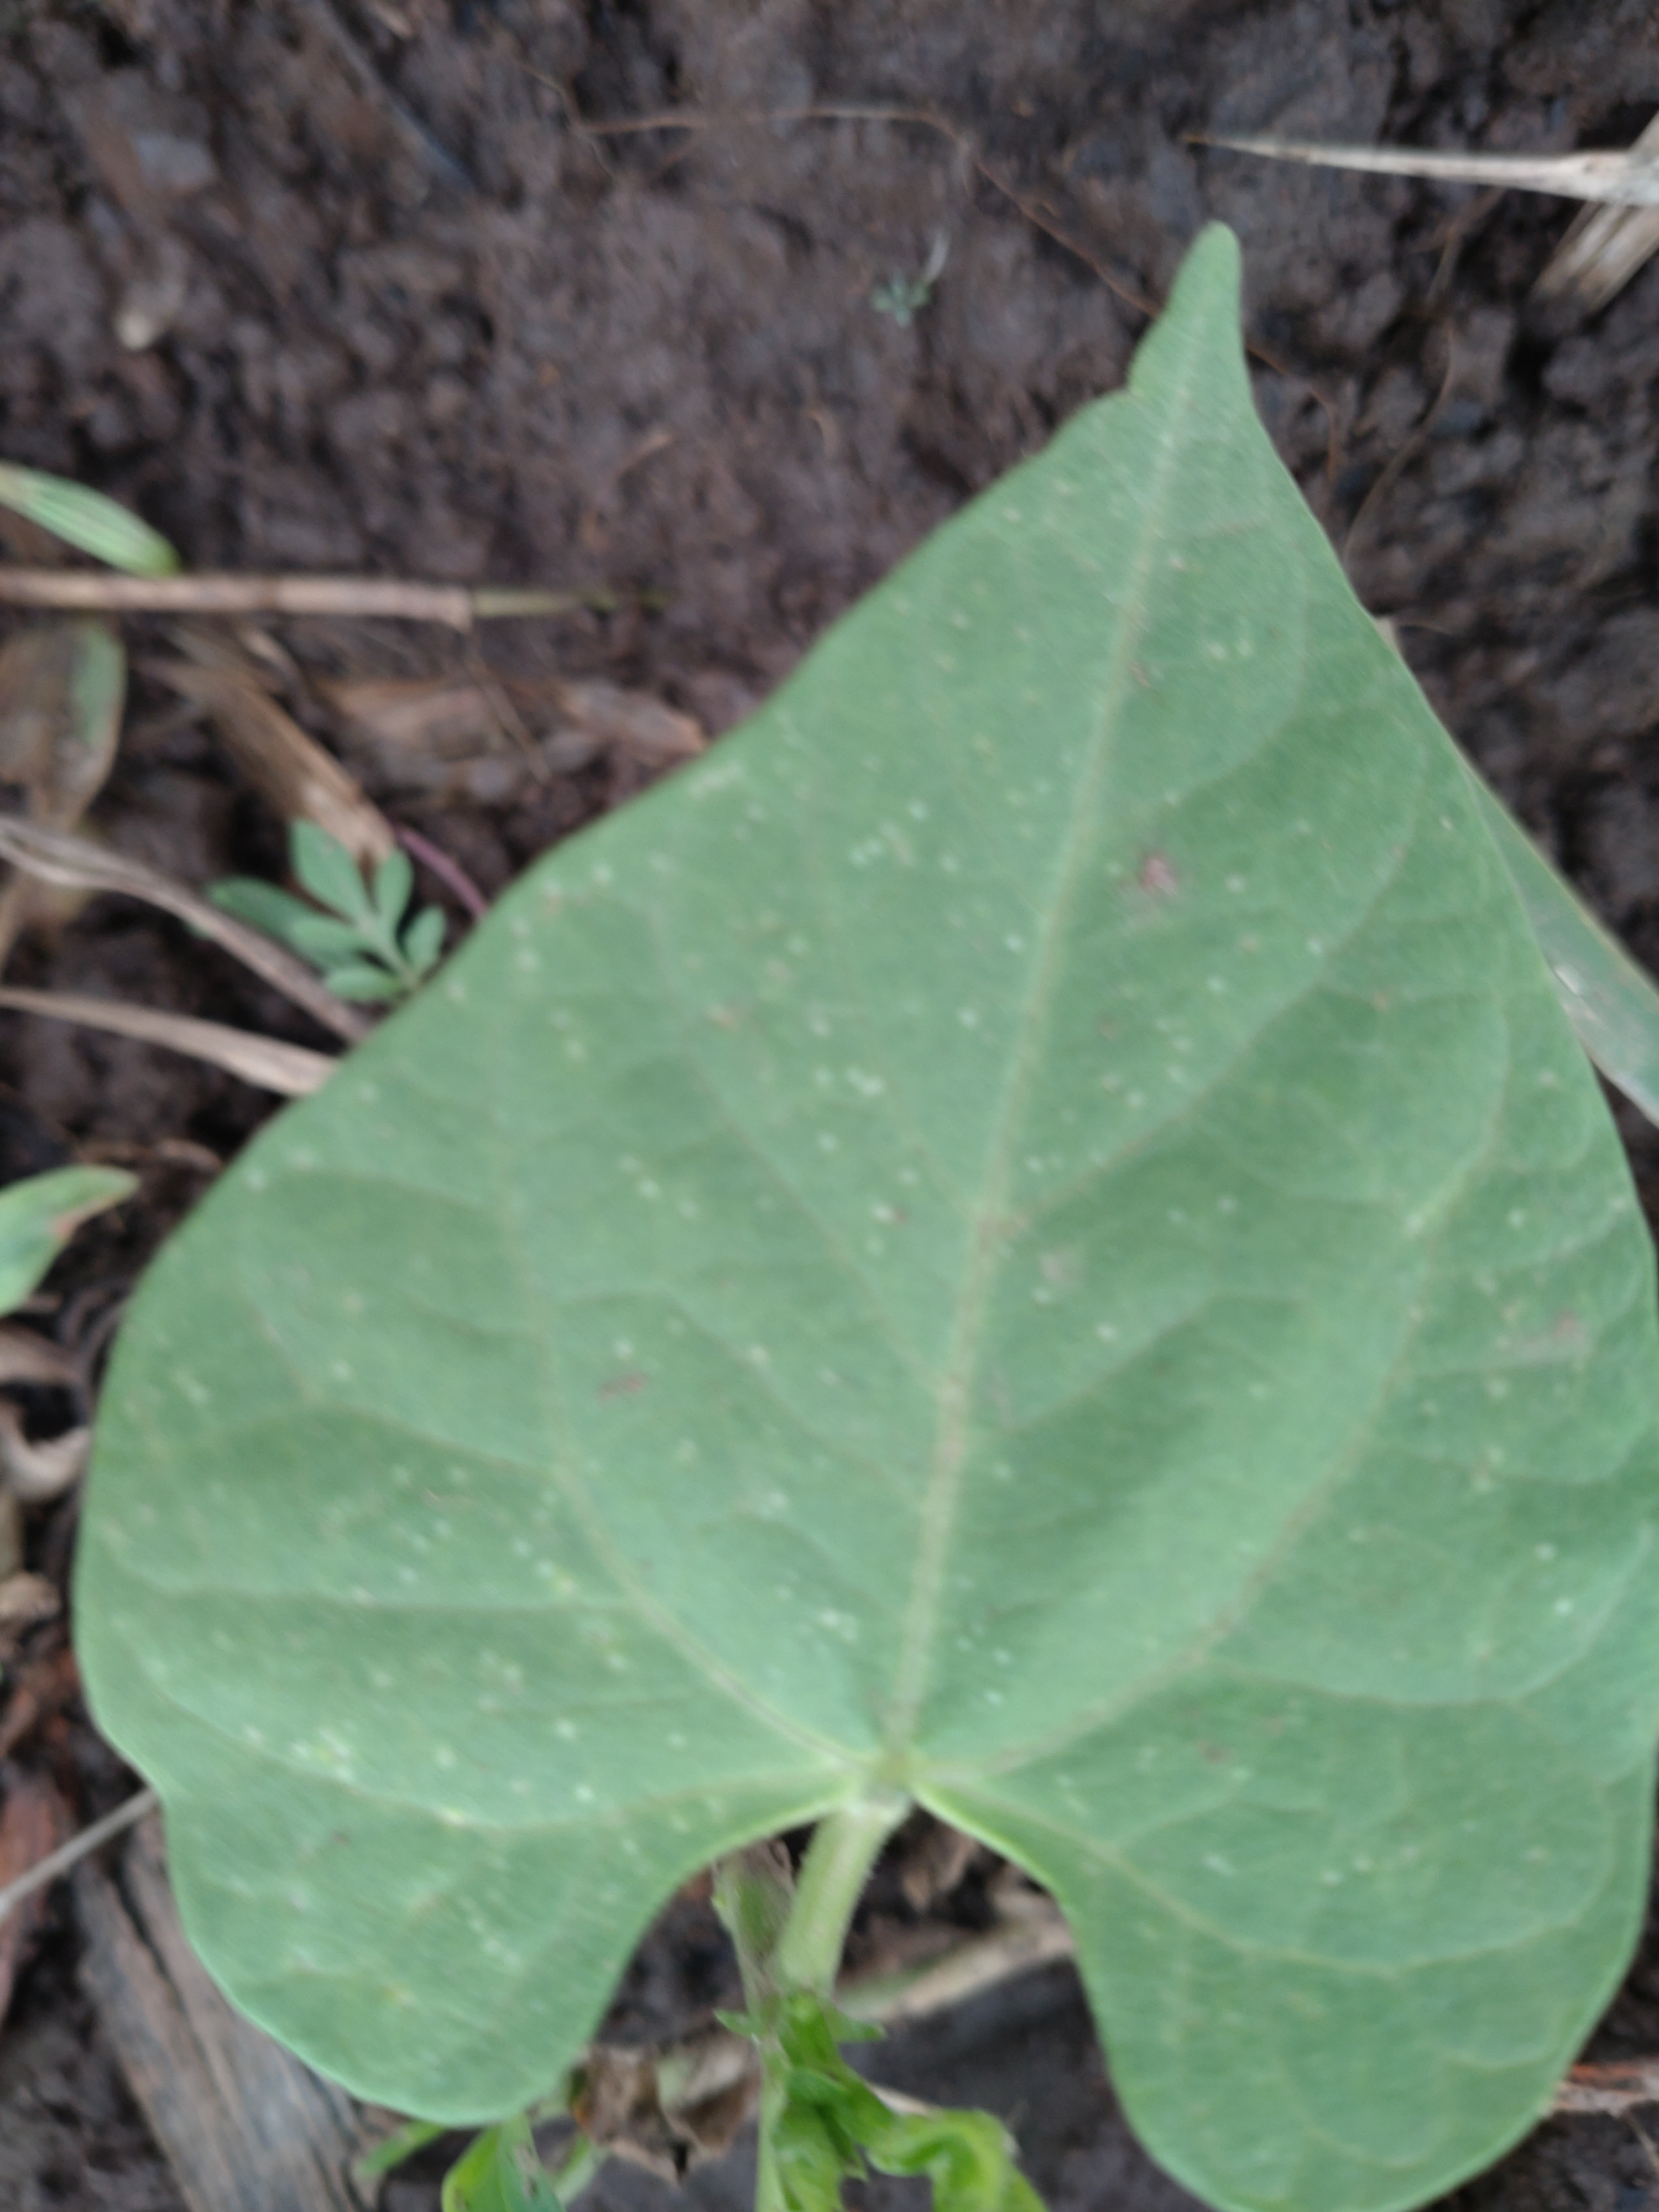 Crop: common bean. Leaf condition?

healthy
